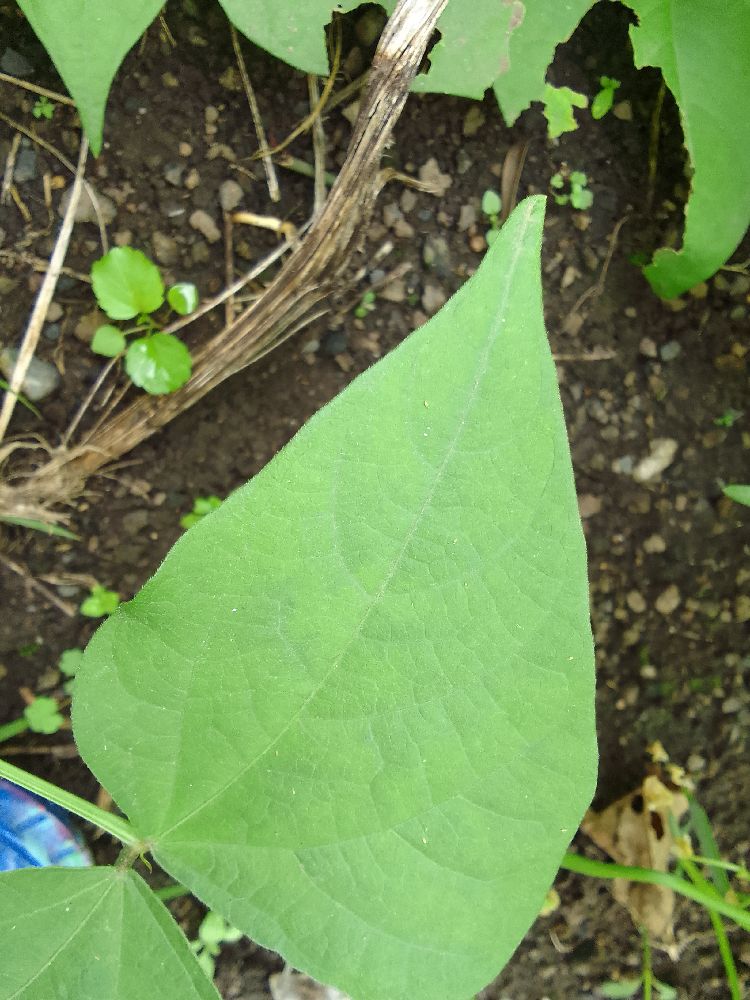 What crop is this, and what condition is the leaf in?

common bean, healthy
